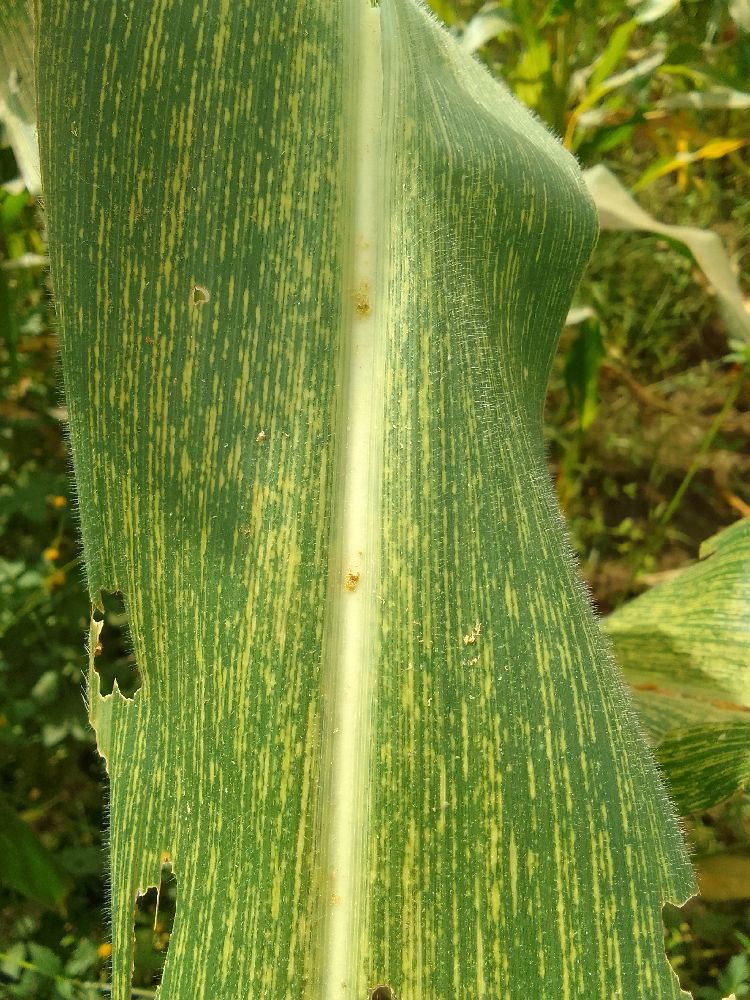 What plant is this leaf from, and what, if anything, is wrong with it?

maize, maize streak virus
